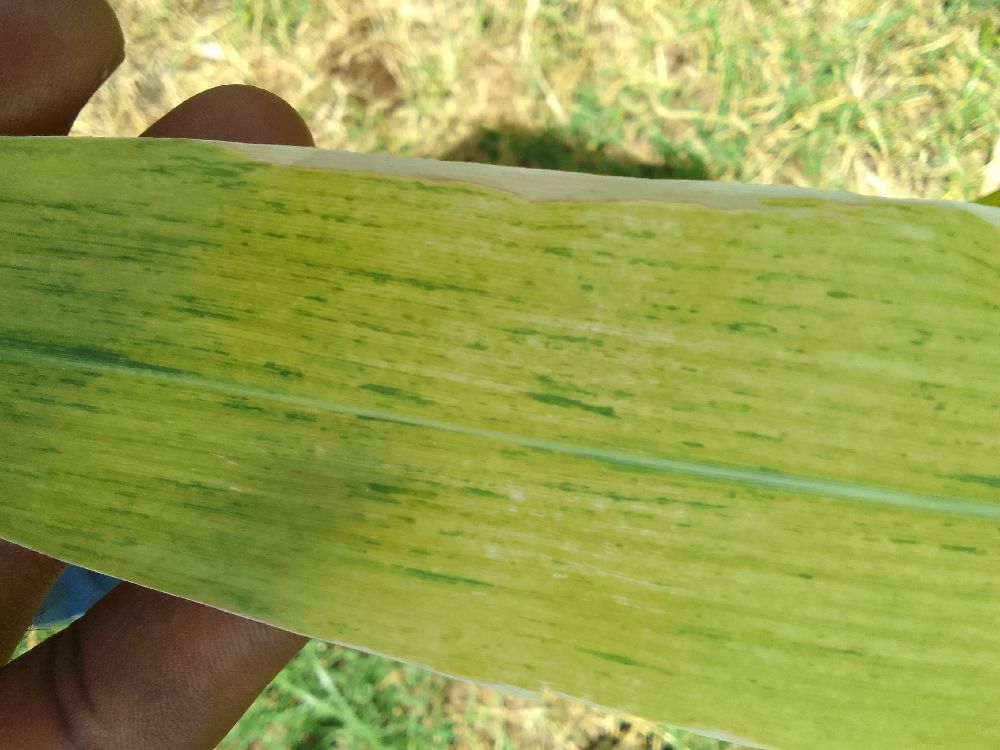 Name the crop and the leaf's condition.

maize, maize lethal necrosis
